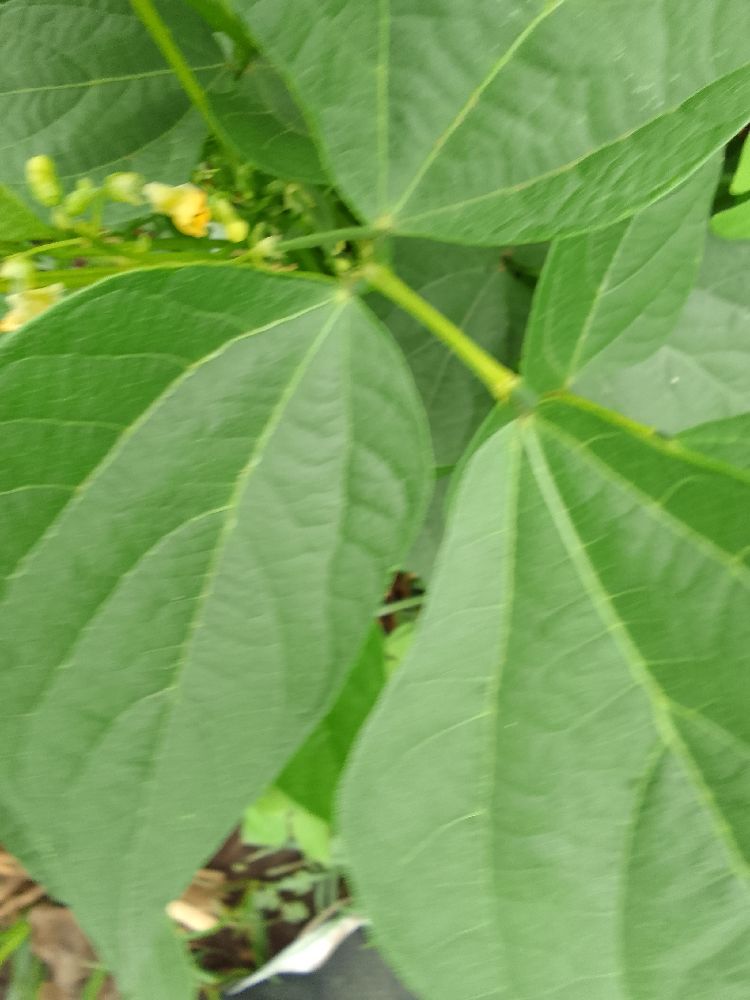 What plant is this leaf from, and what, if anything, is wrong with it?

common bean, healthy
